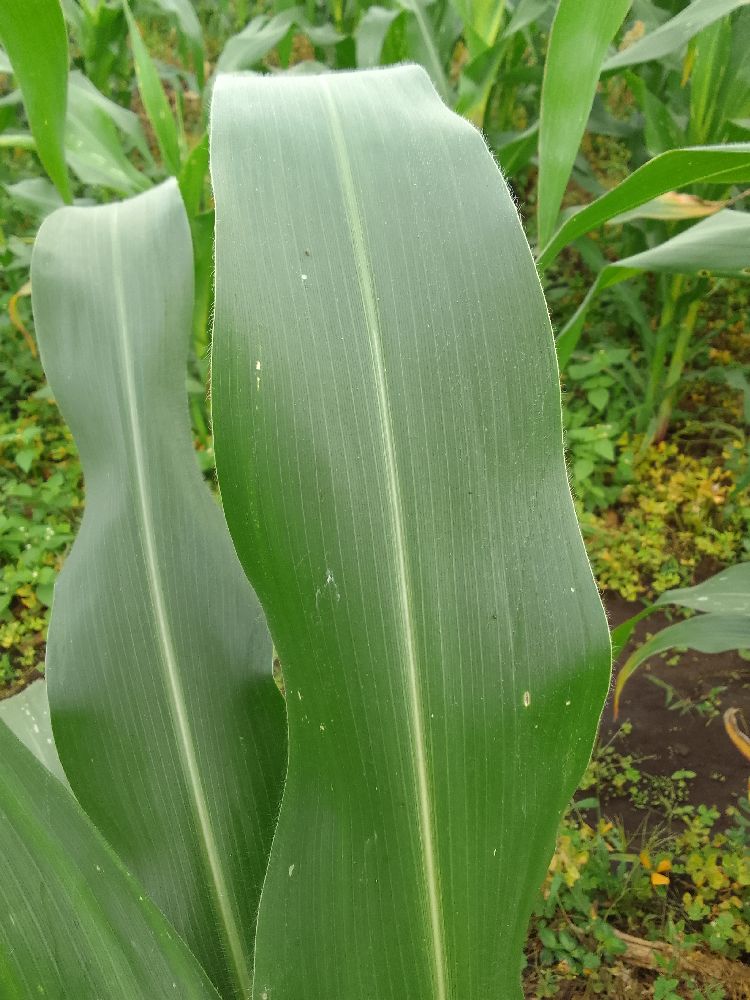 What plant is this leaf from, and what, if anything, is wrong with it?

maize, healthy
